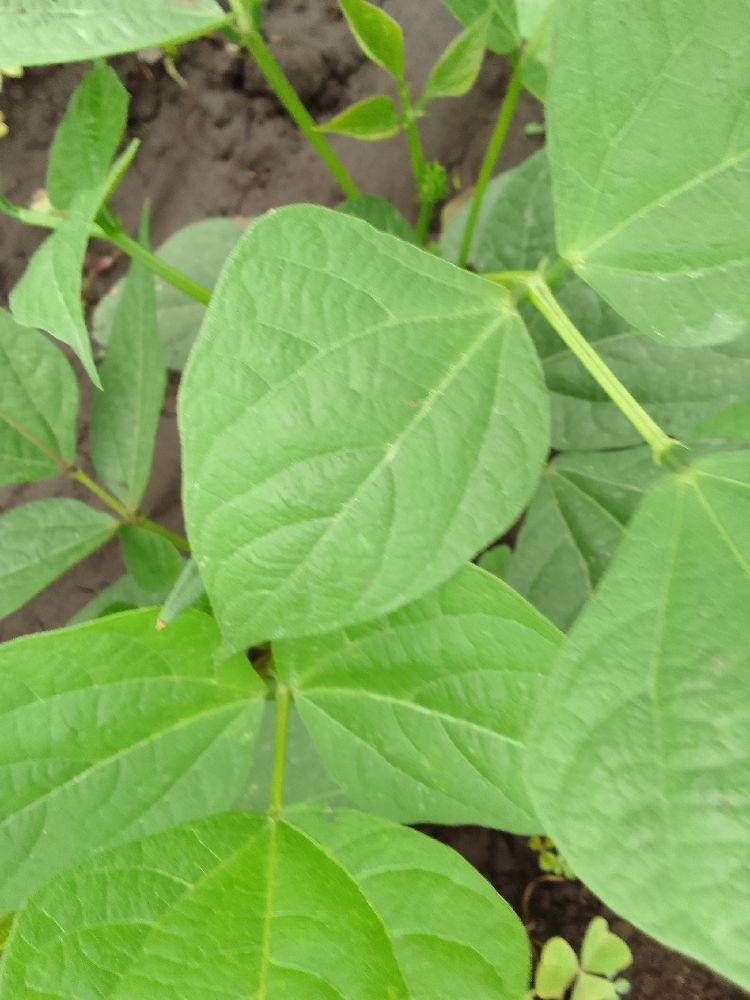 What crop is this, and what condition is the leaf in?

common bean, healthy
